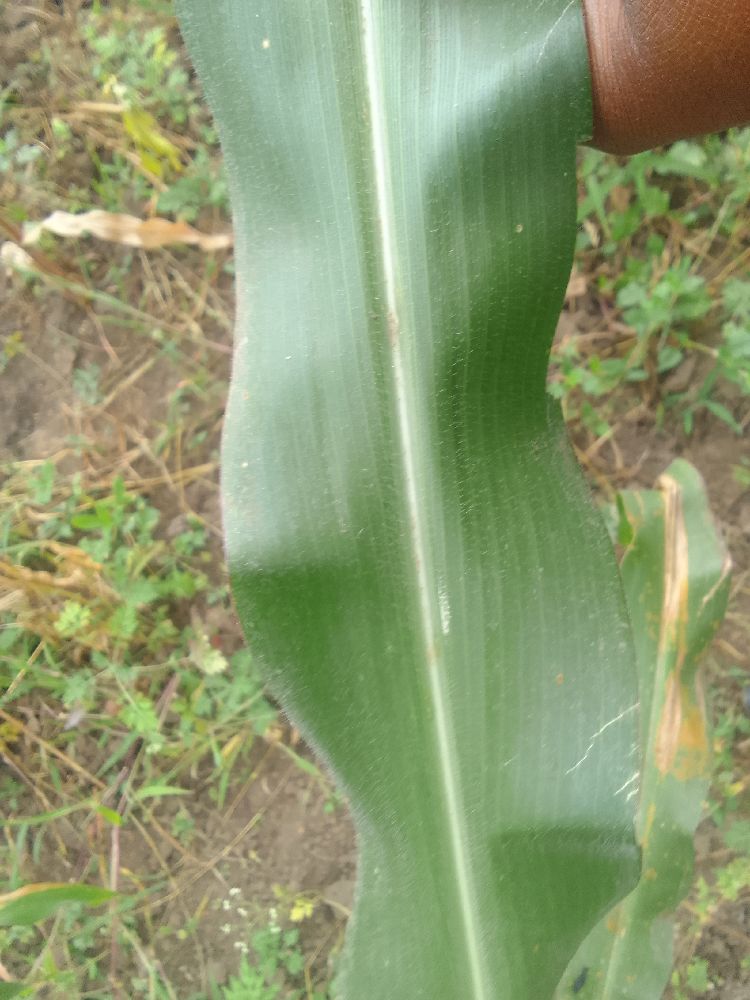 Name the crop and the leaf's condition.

maize, healthy
